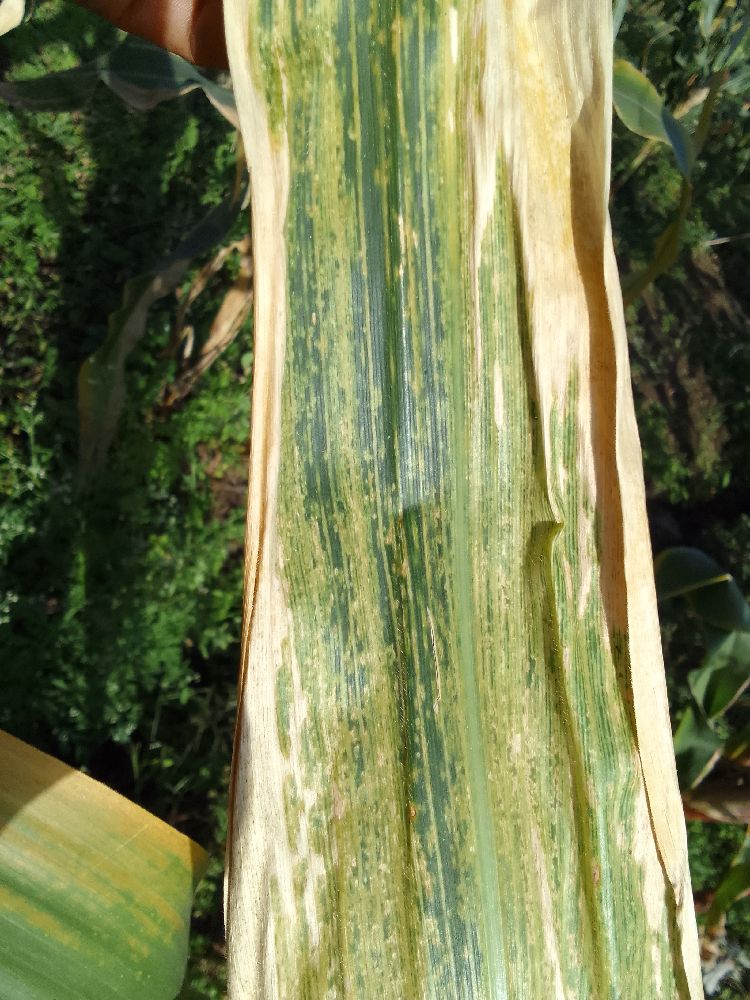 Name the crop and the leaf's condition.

maize, maize lethal necrosis
